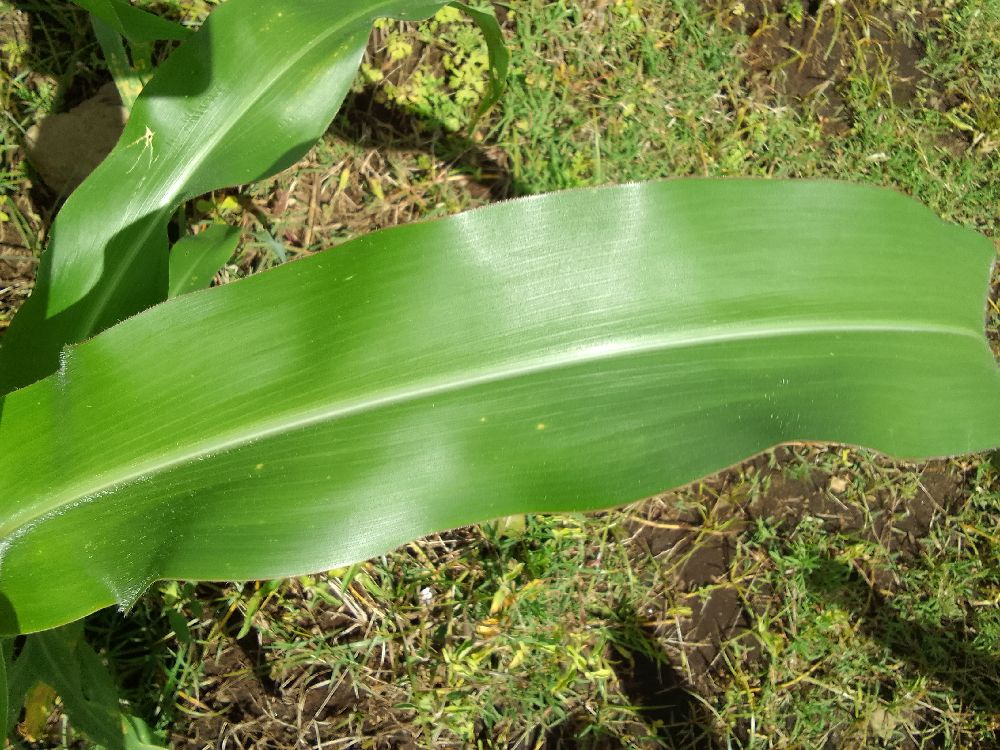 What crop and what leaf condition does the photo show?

maize, healthy
